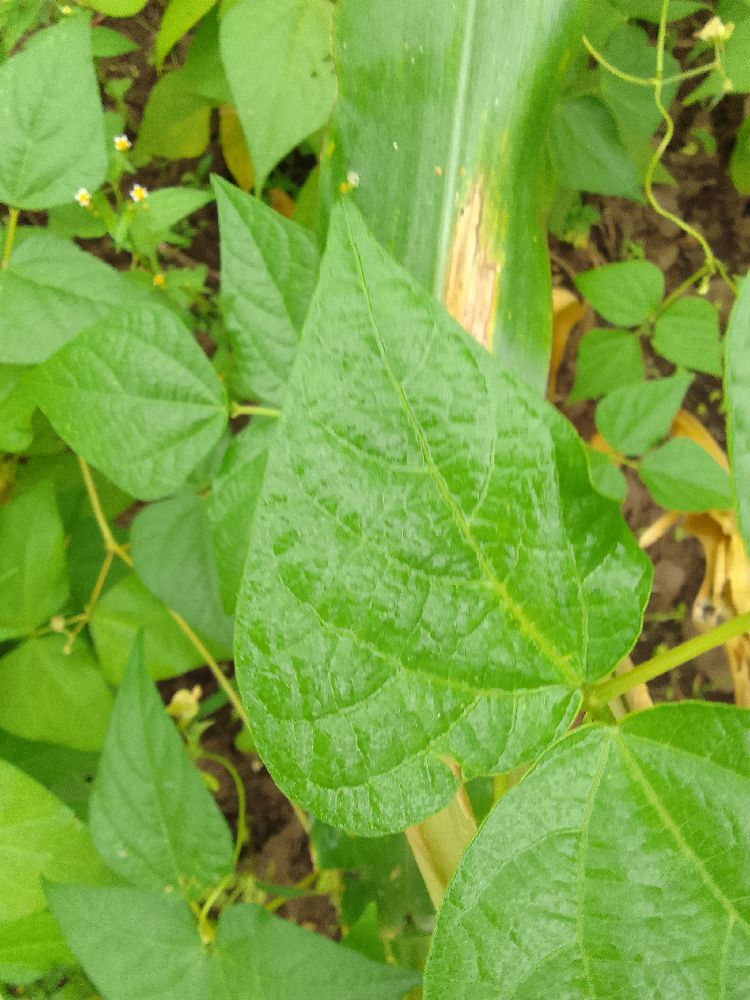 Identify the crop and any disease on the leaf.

common bean, healthy
